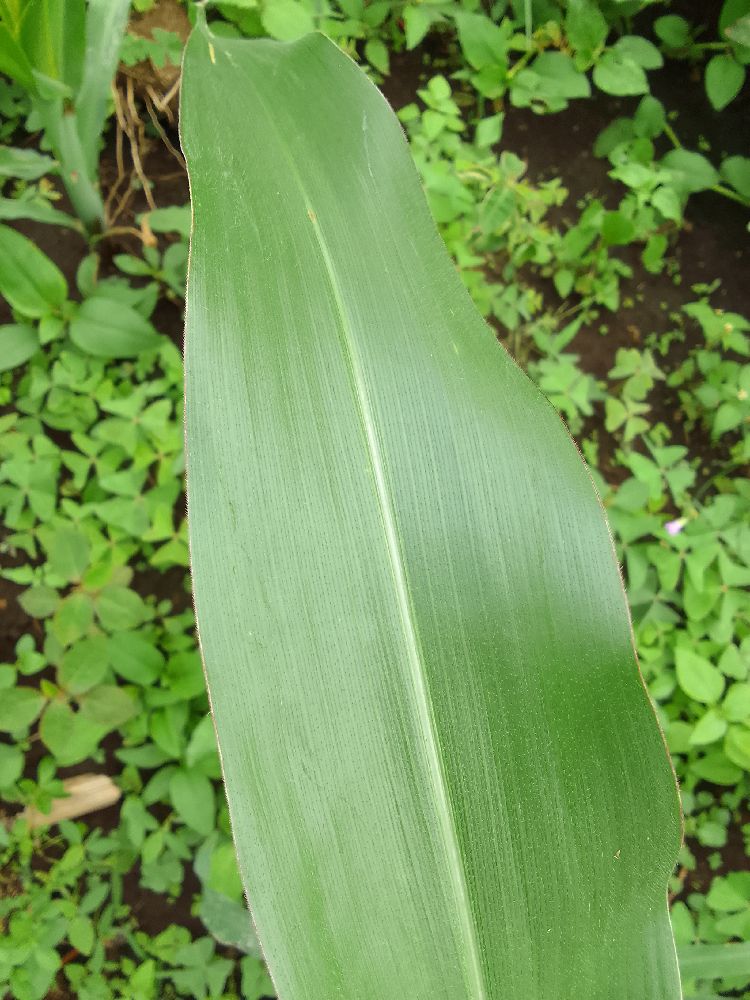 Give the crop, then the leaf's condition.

maize, healthy
